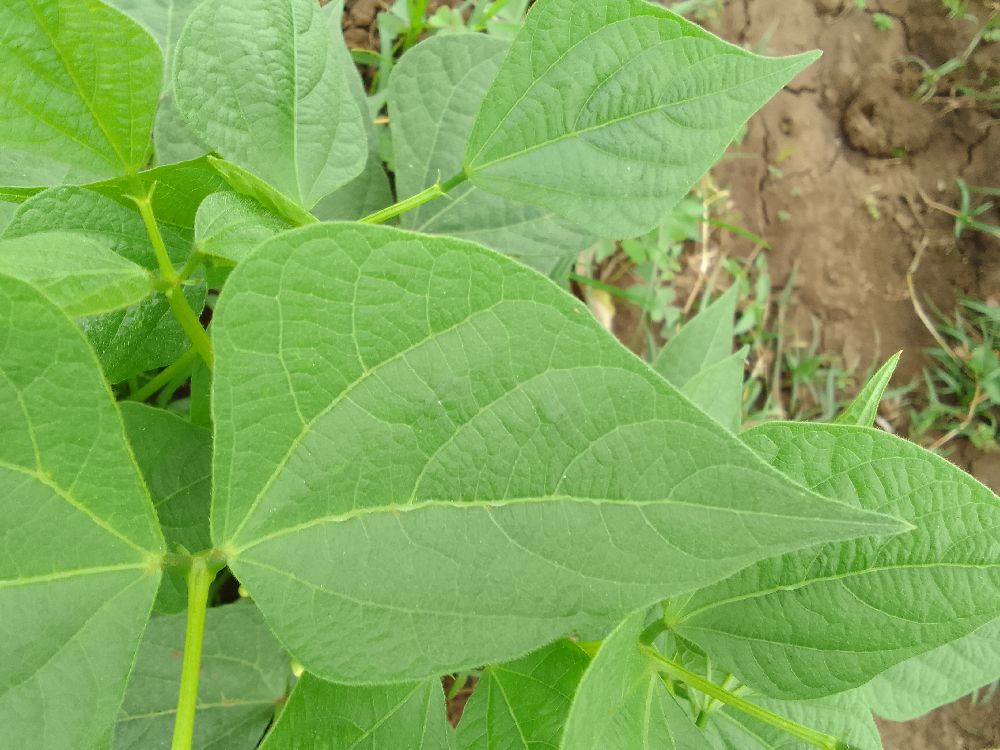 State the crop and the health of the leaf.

common bean, healthy
